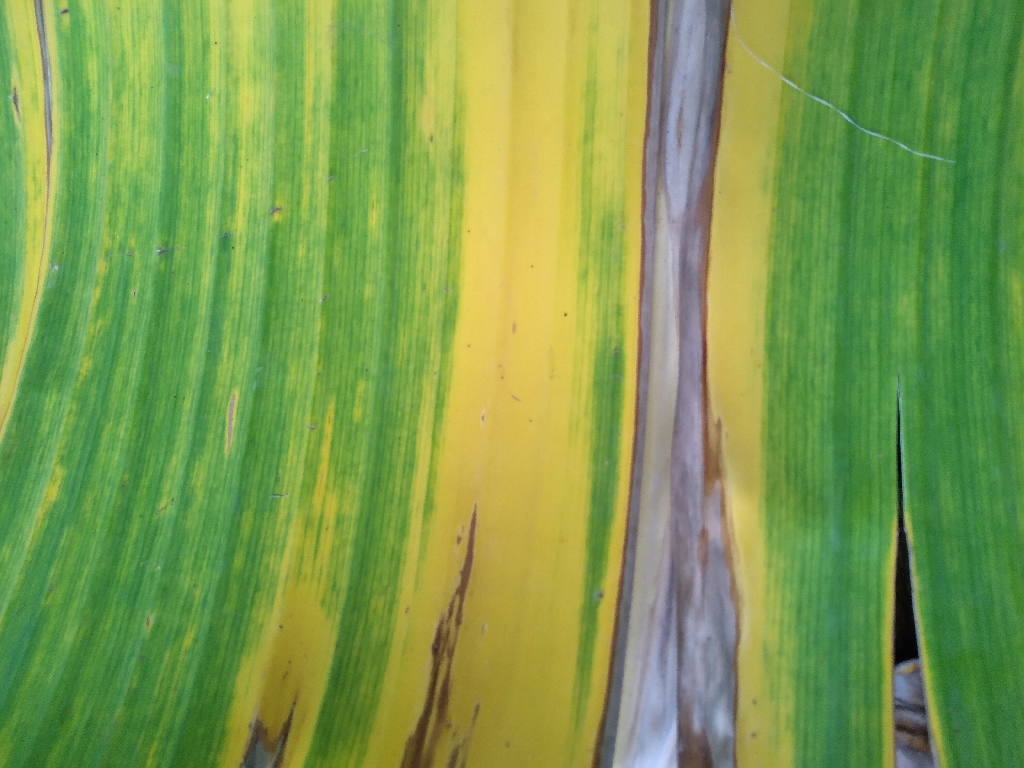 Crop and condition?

banana, fusarium wilt race 1
